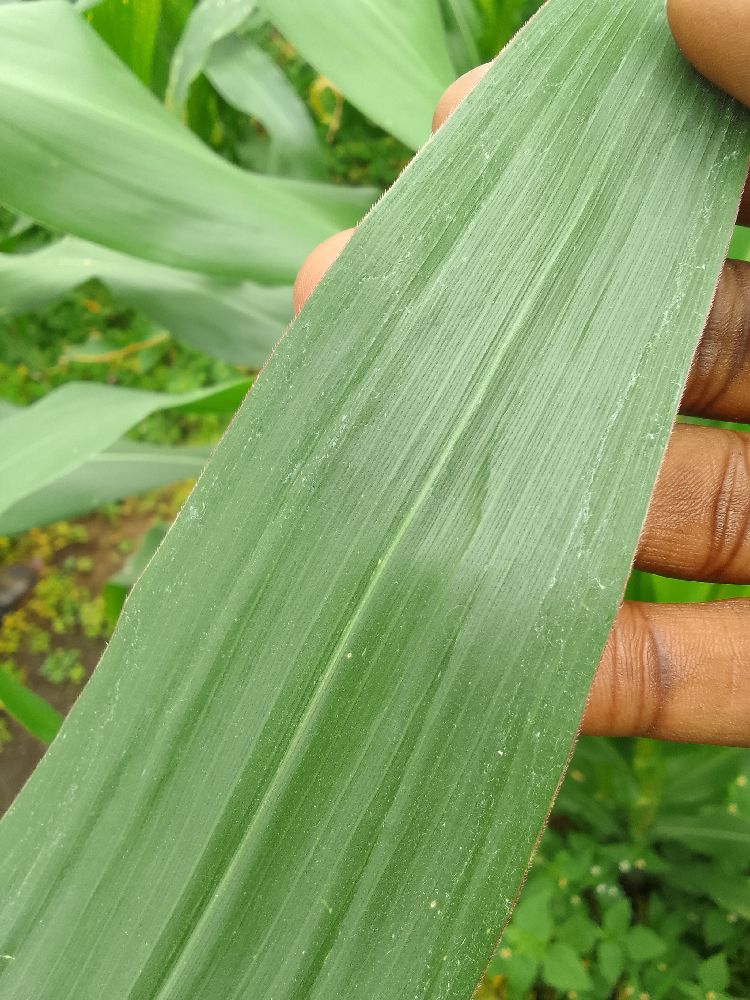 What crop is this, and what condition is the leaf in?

maize, healthy
